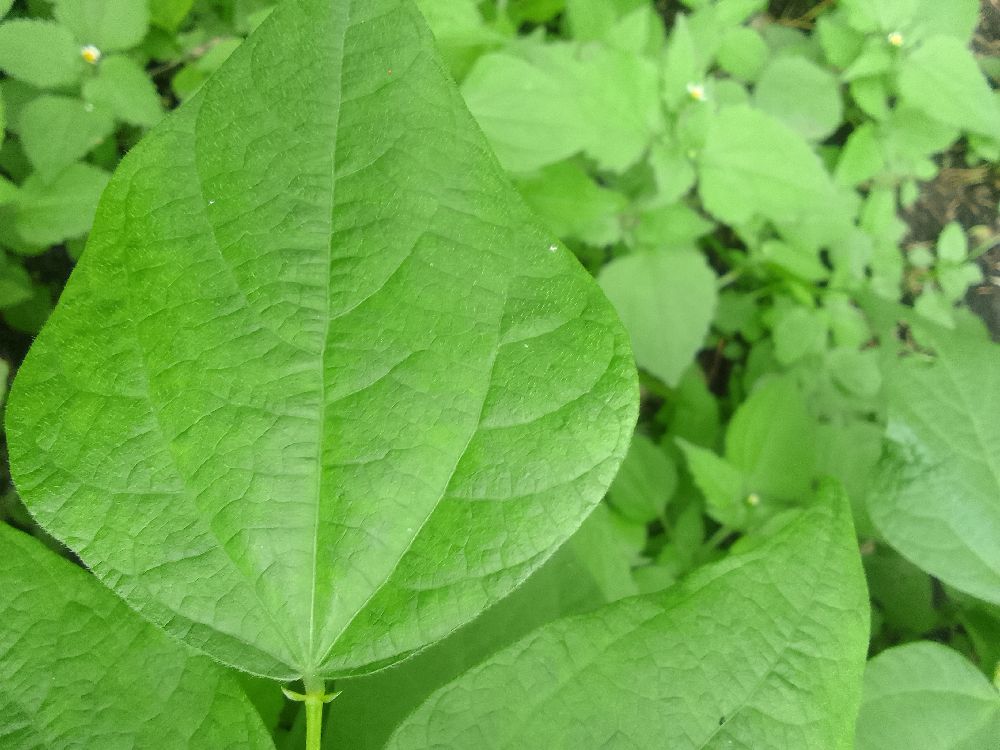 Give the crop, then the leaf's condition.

common bean, healthy
